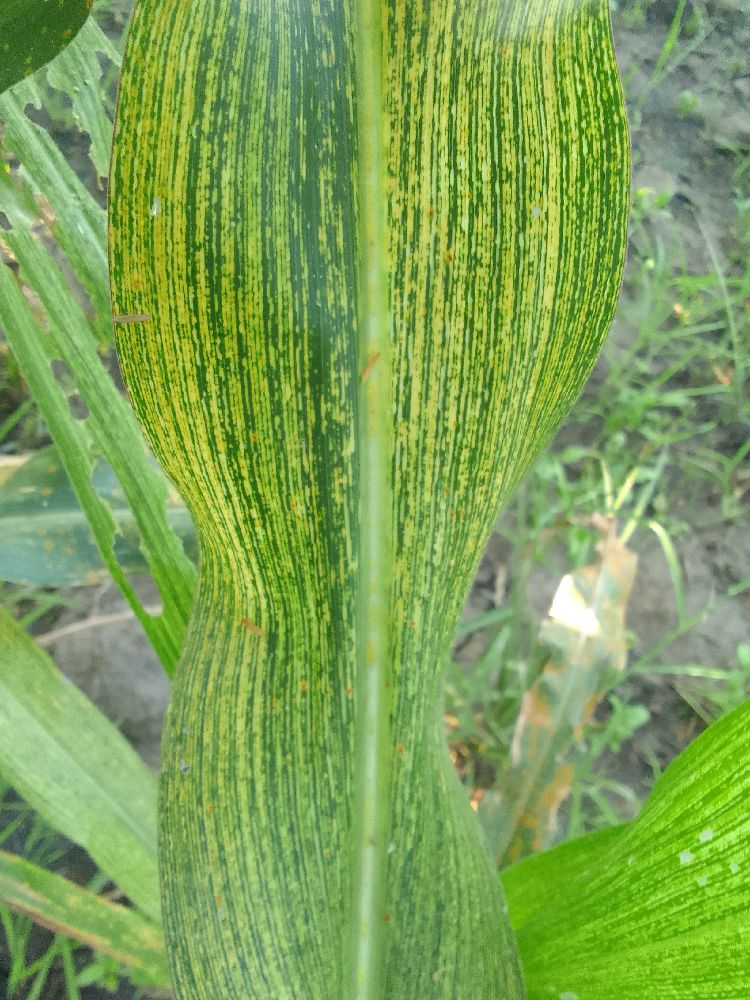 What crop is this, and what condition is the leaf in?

maize, maize streak virus
